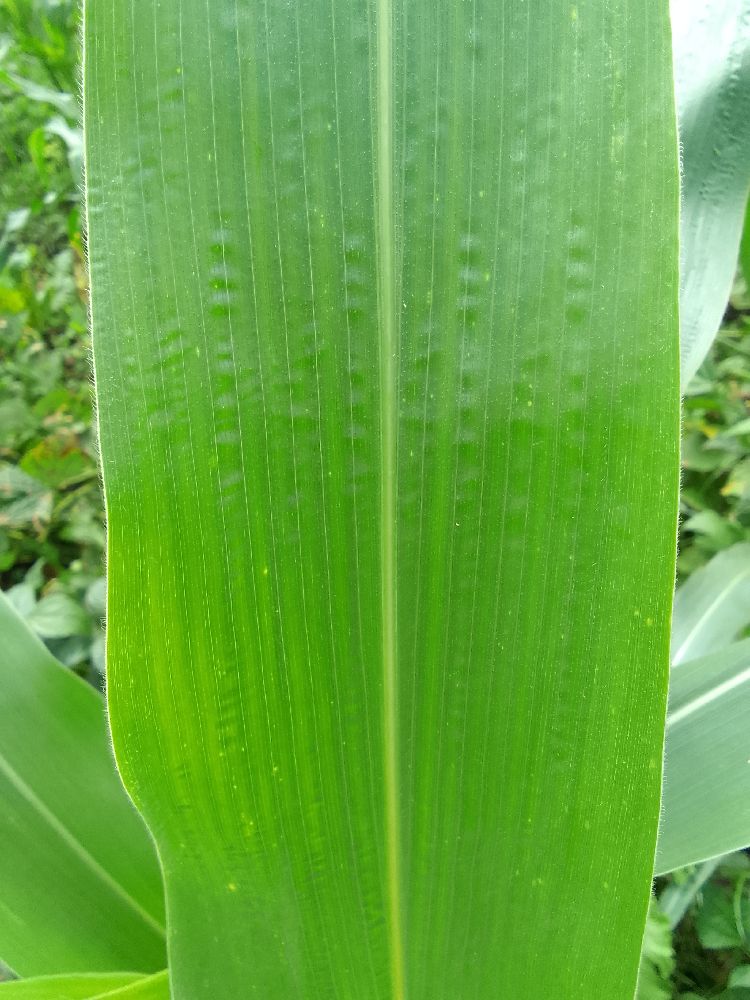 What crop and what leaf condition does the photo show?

maize, healthy
